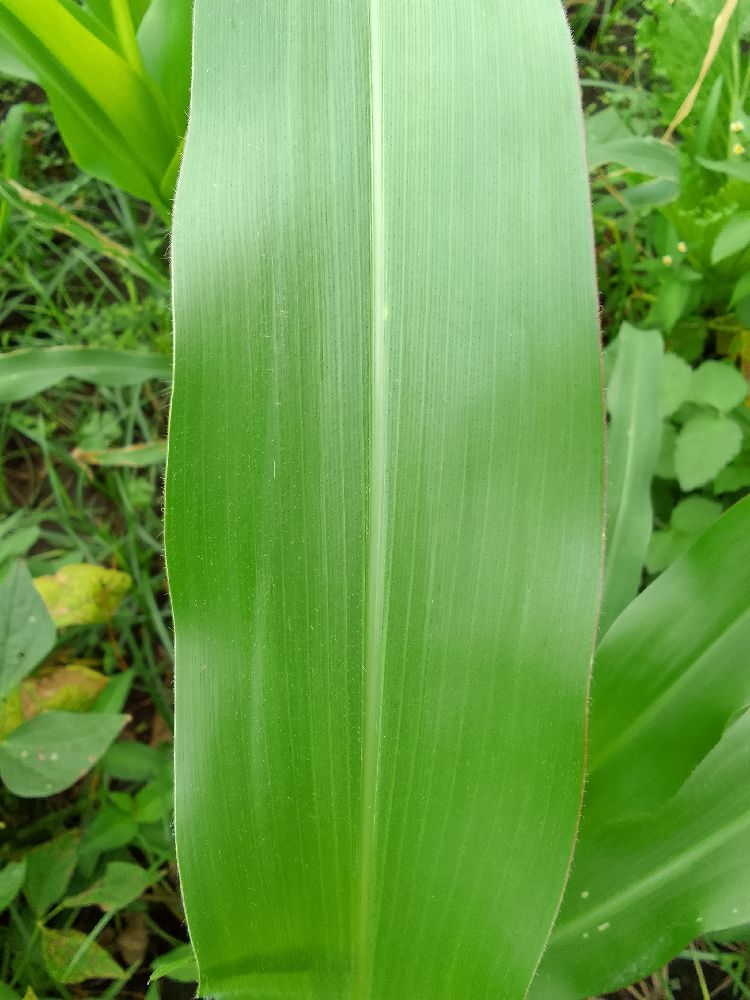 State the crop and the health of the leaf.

maize, healthy
